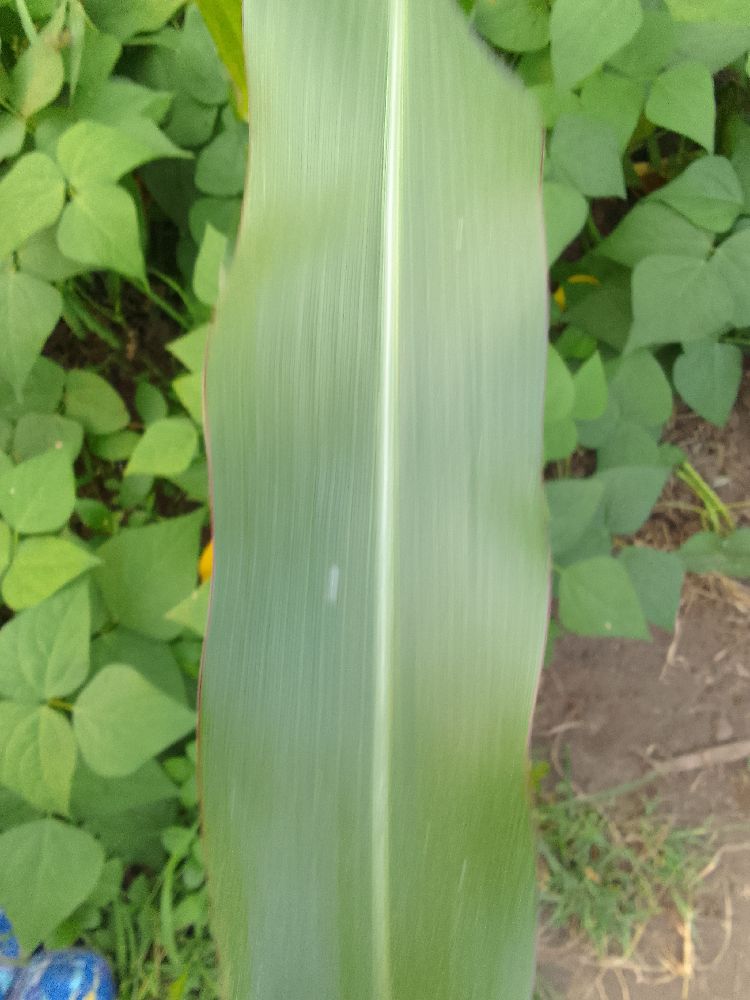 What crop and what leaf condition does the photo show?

maize, healthy
